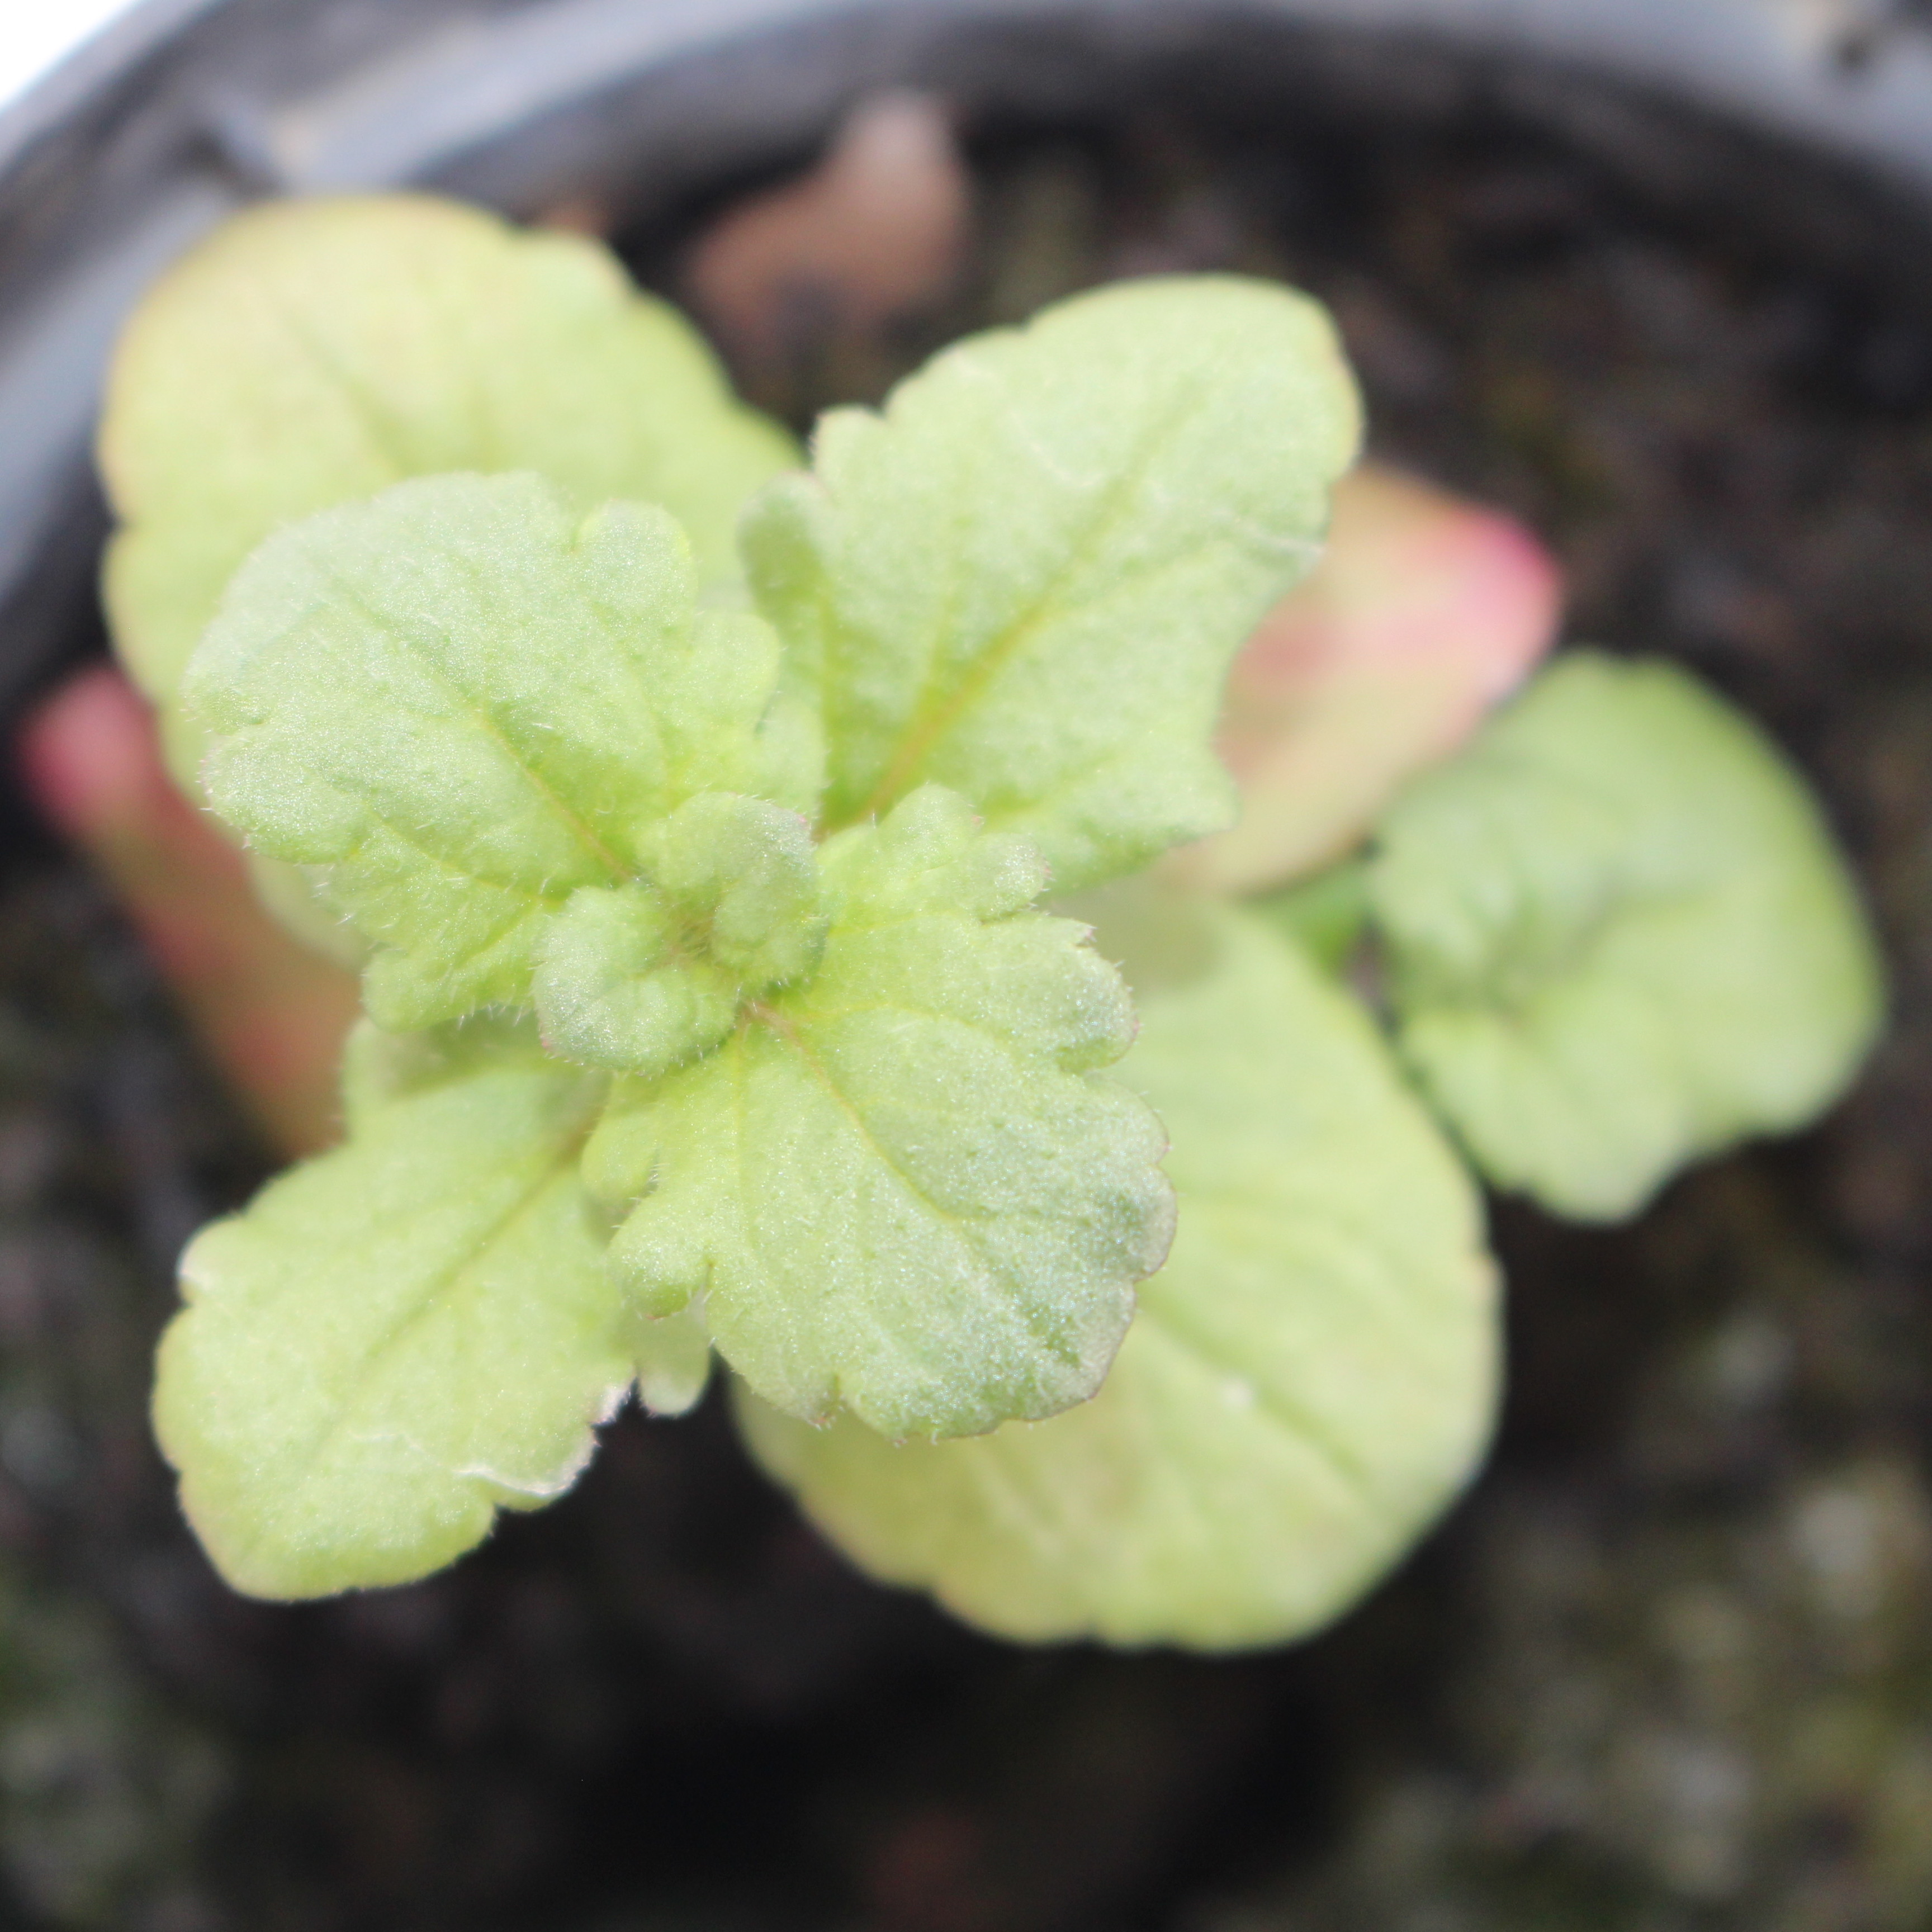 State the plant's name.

Veronica persica
